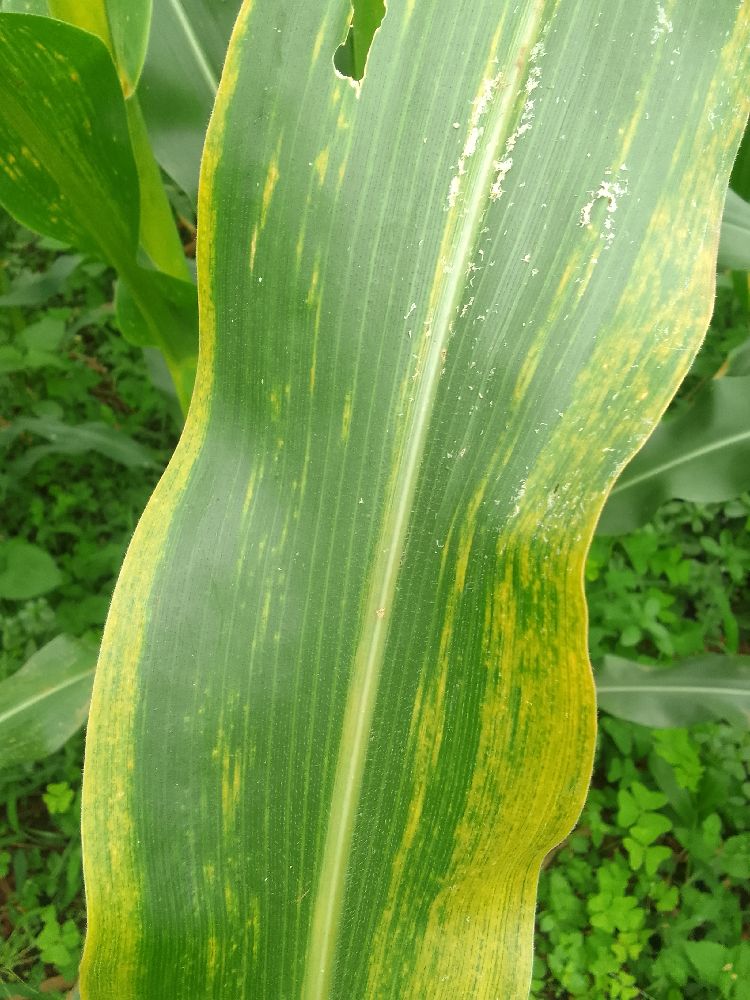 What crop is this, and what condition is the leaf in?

maize, maize lethal necrosis
